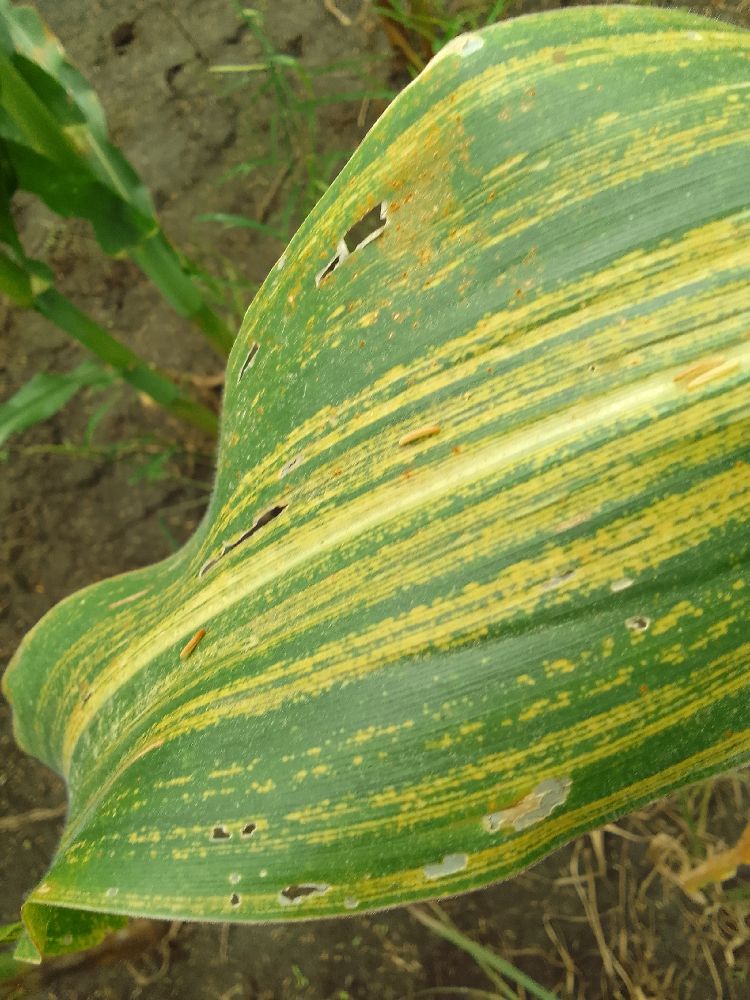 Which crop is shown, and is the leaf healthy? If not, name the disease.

maize, maize streak virus
